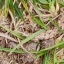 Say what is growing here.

grass
